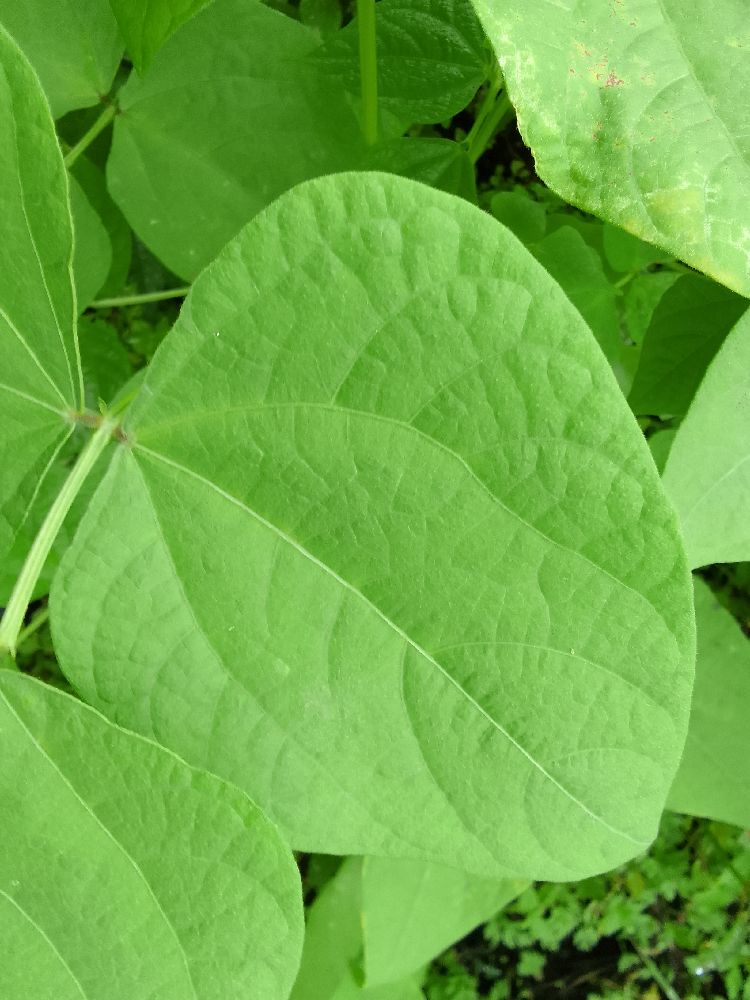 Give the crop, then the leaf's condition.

common bean, healthy
